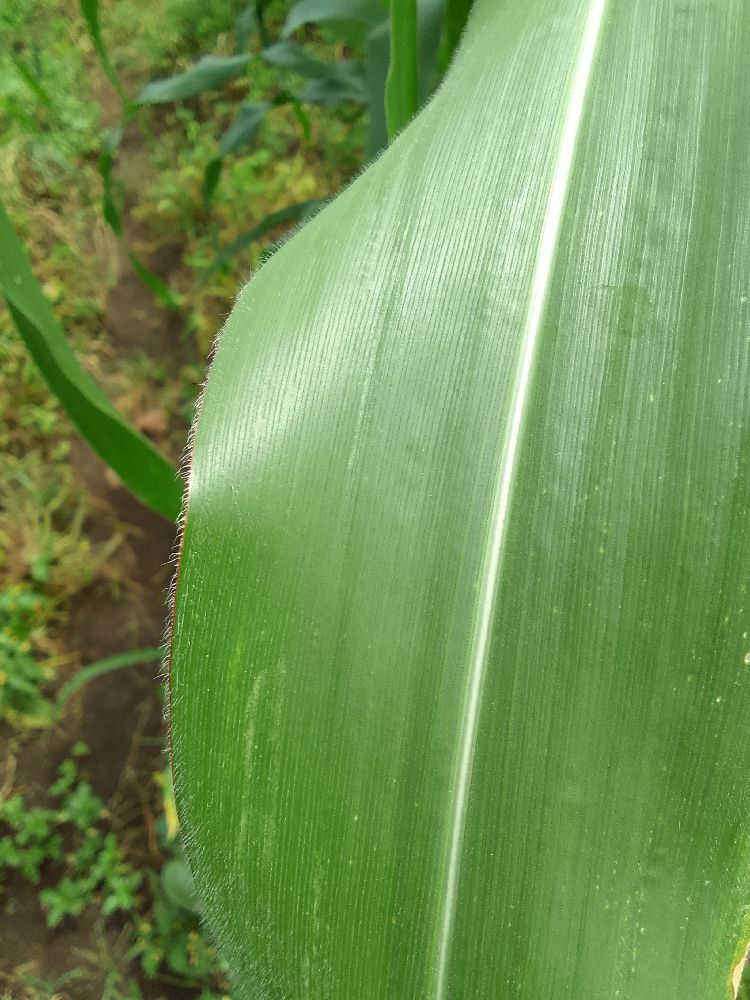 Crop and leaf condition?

maize, healthy
